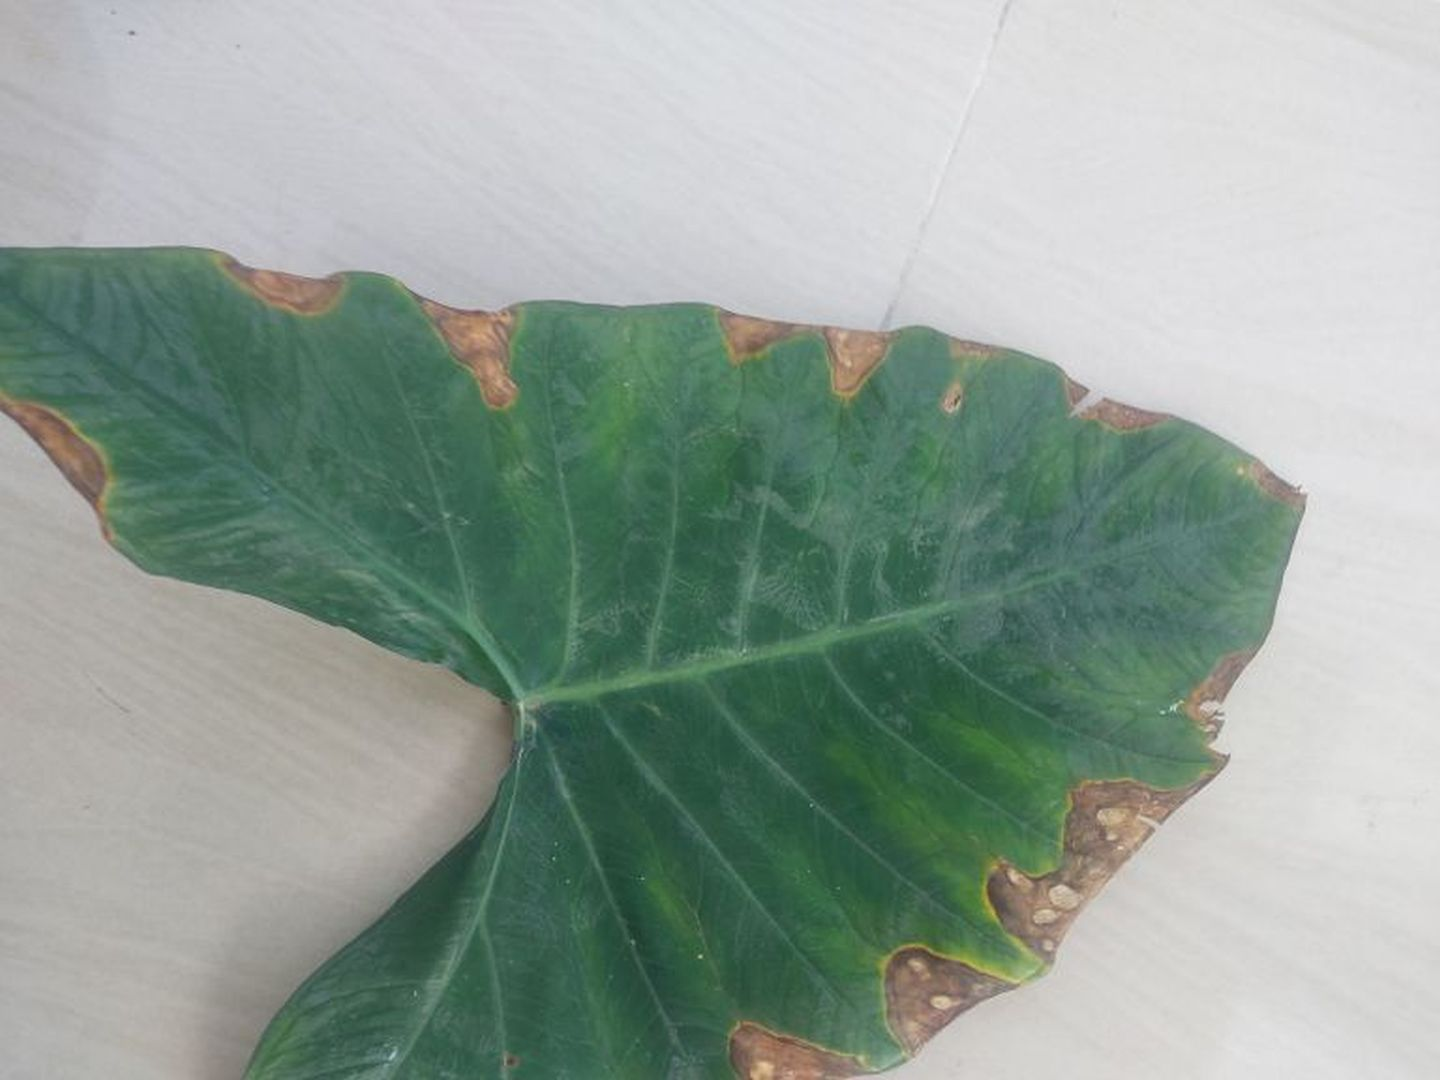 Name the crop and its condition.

taro, leaf blight
